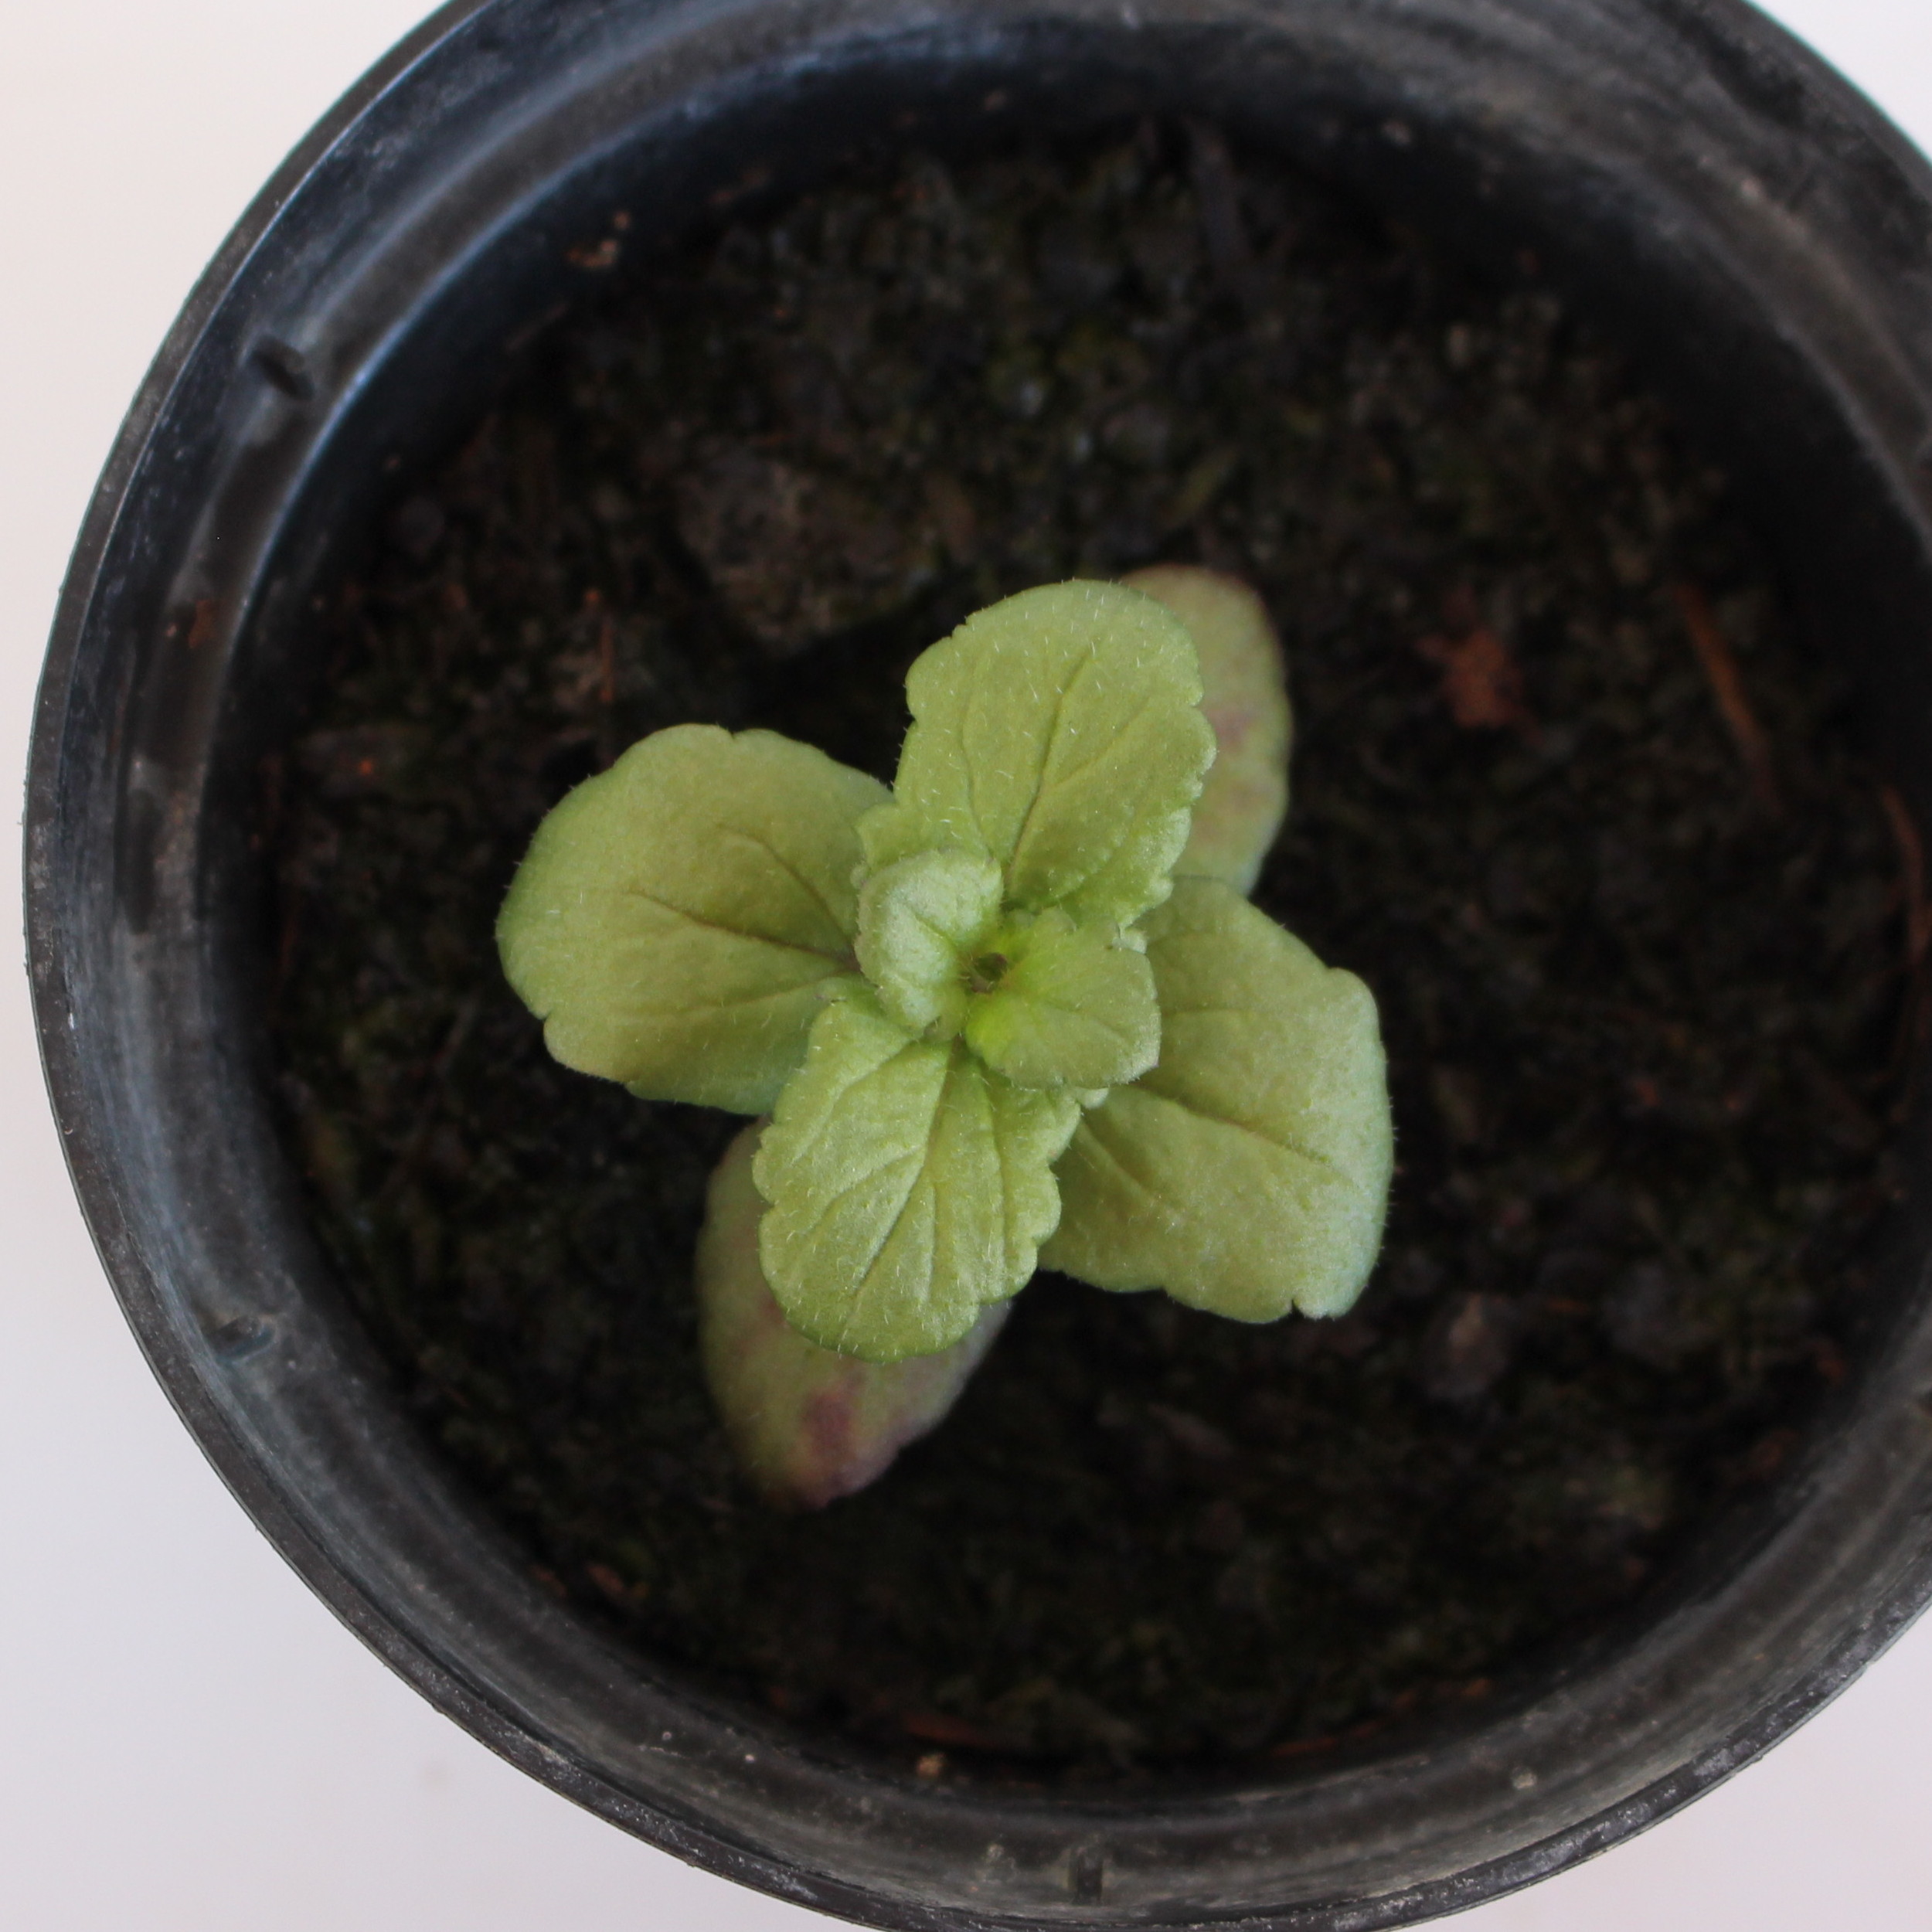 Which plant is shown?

Veronica persica
